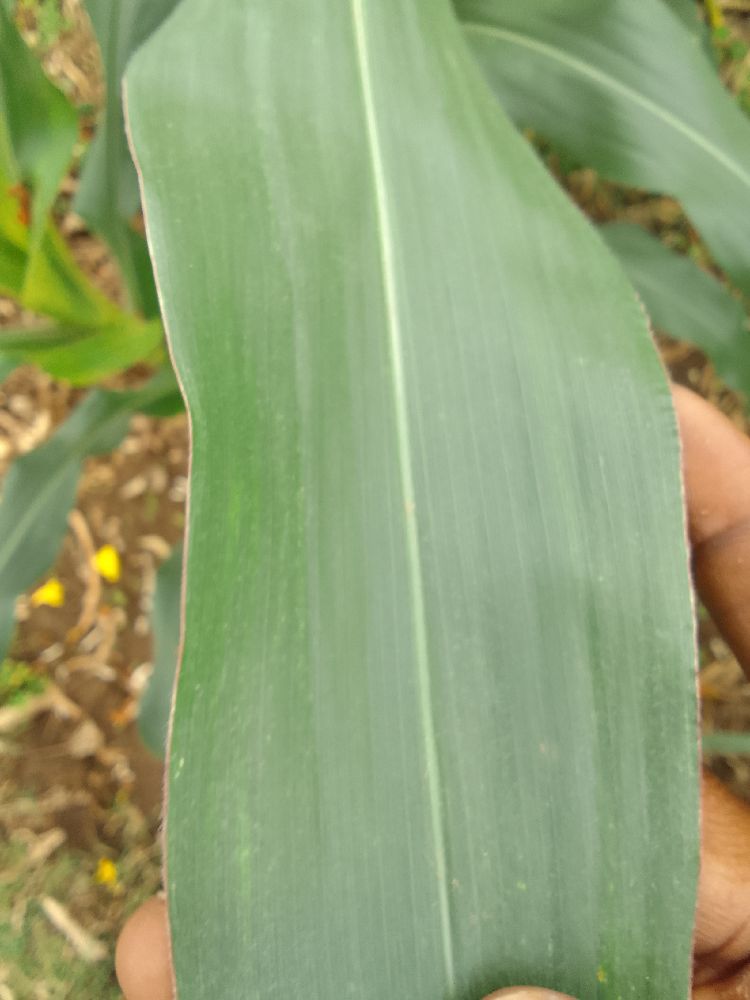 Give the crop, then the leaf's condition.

maize, healthy
